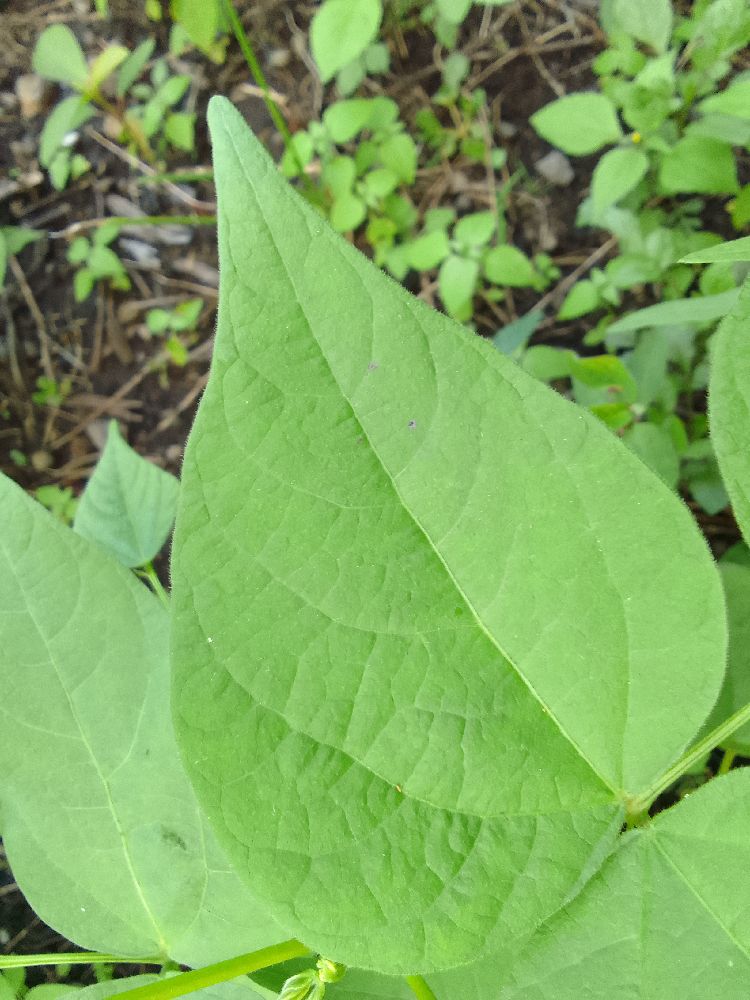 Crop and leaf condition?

common bean, healthy
